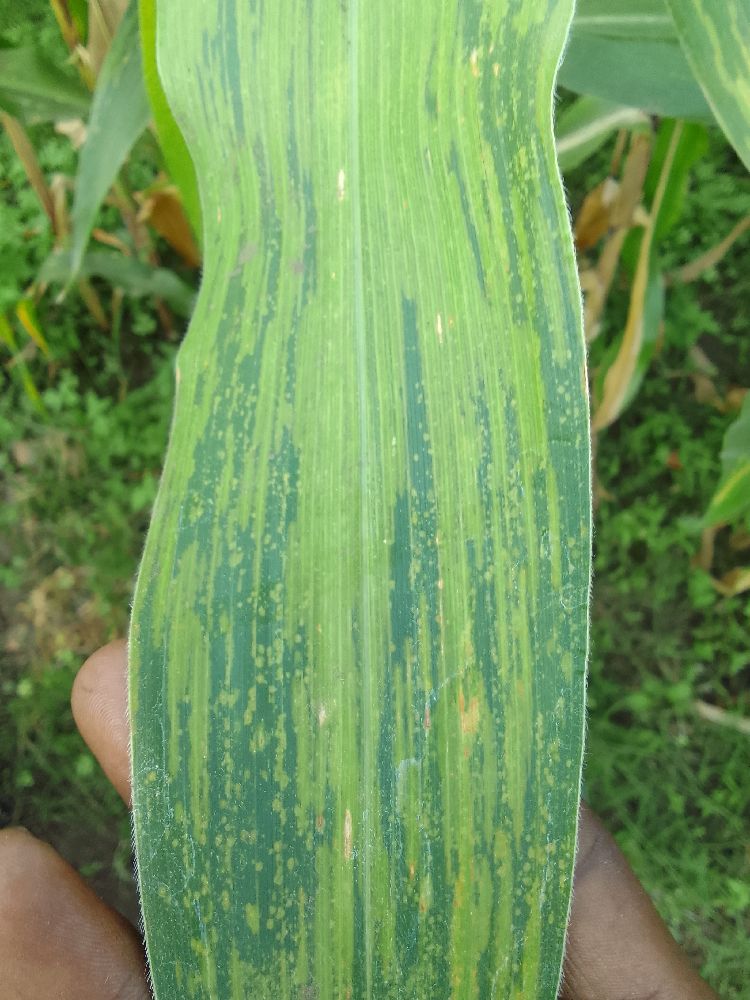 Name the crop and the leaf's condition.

maize, maize lethal necrosis
